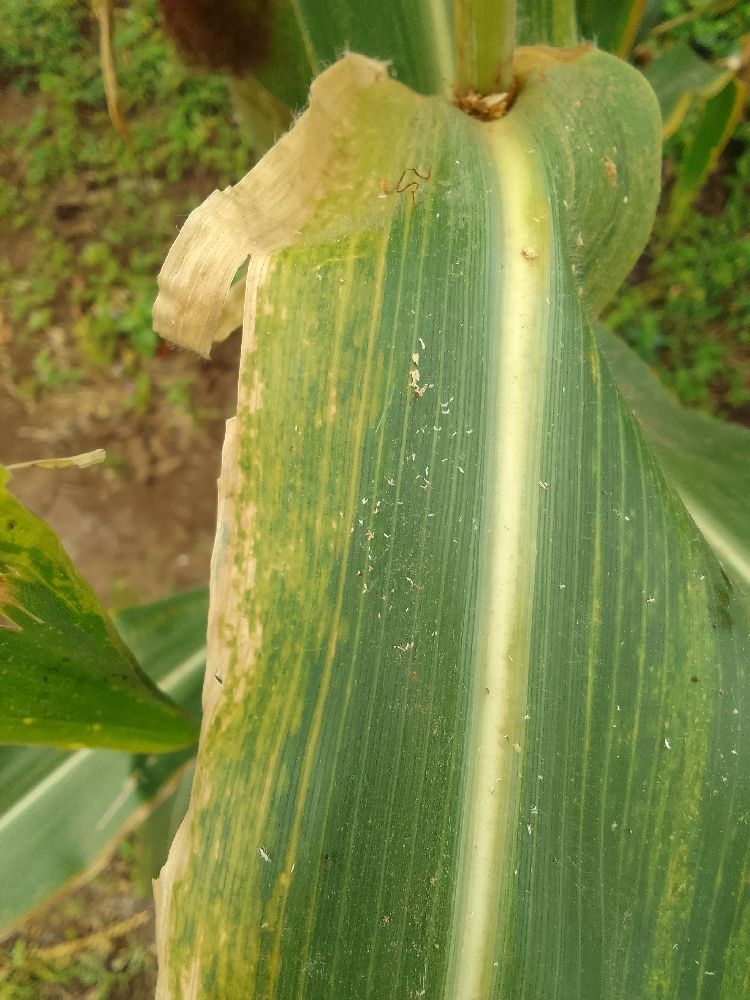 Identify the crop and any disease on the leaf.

maize, maize lethal necrosis
